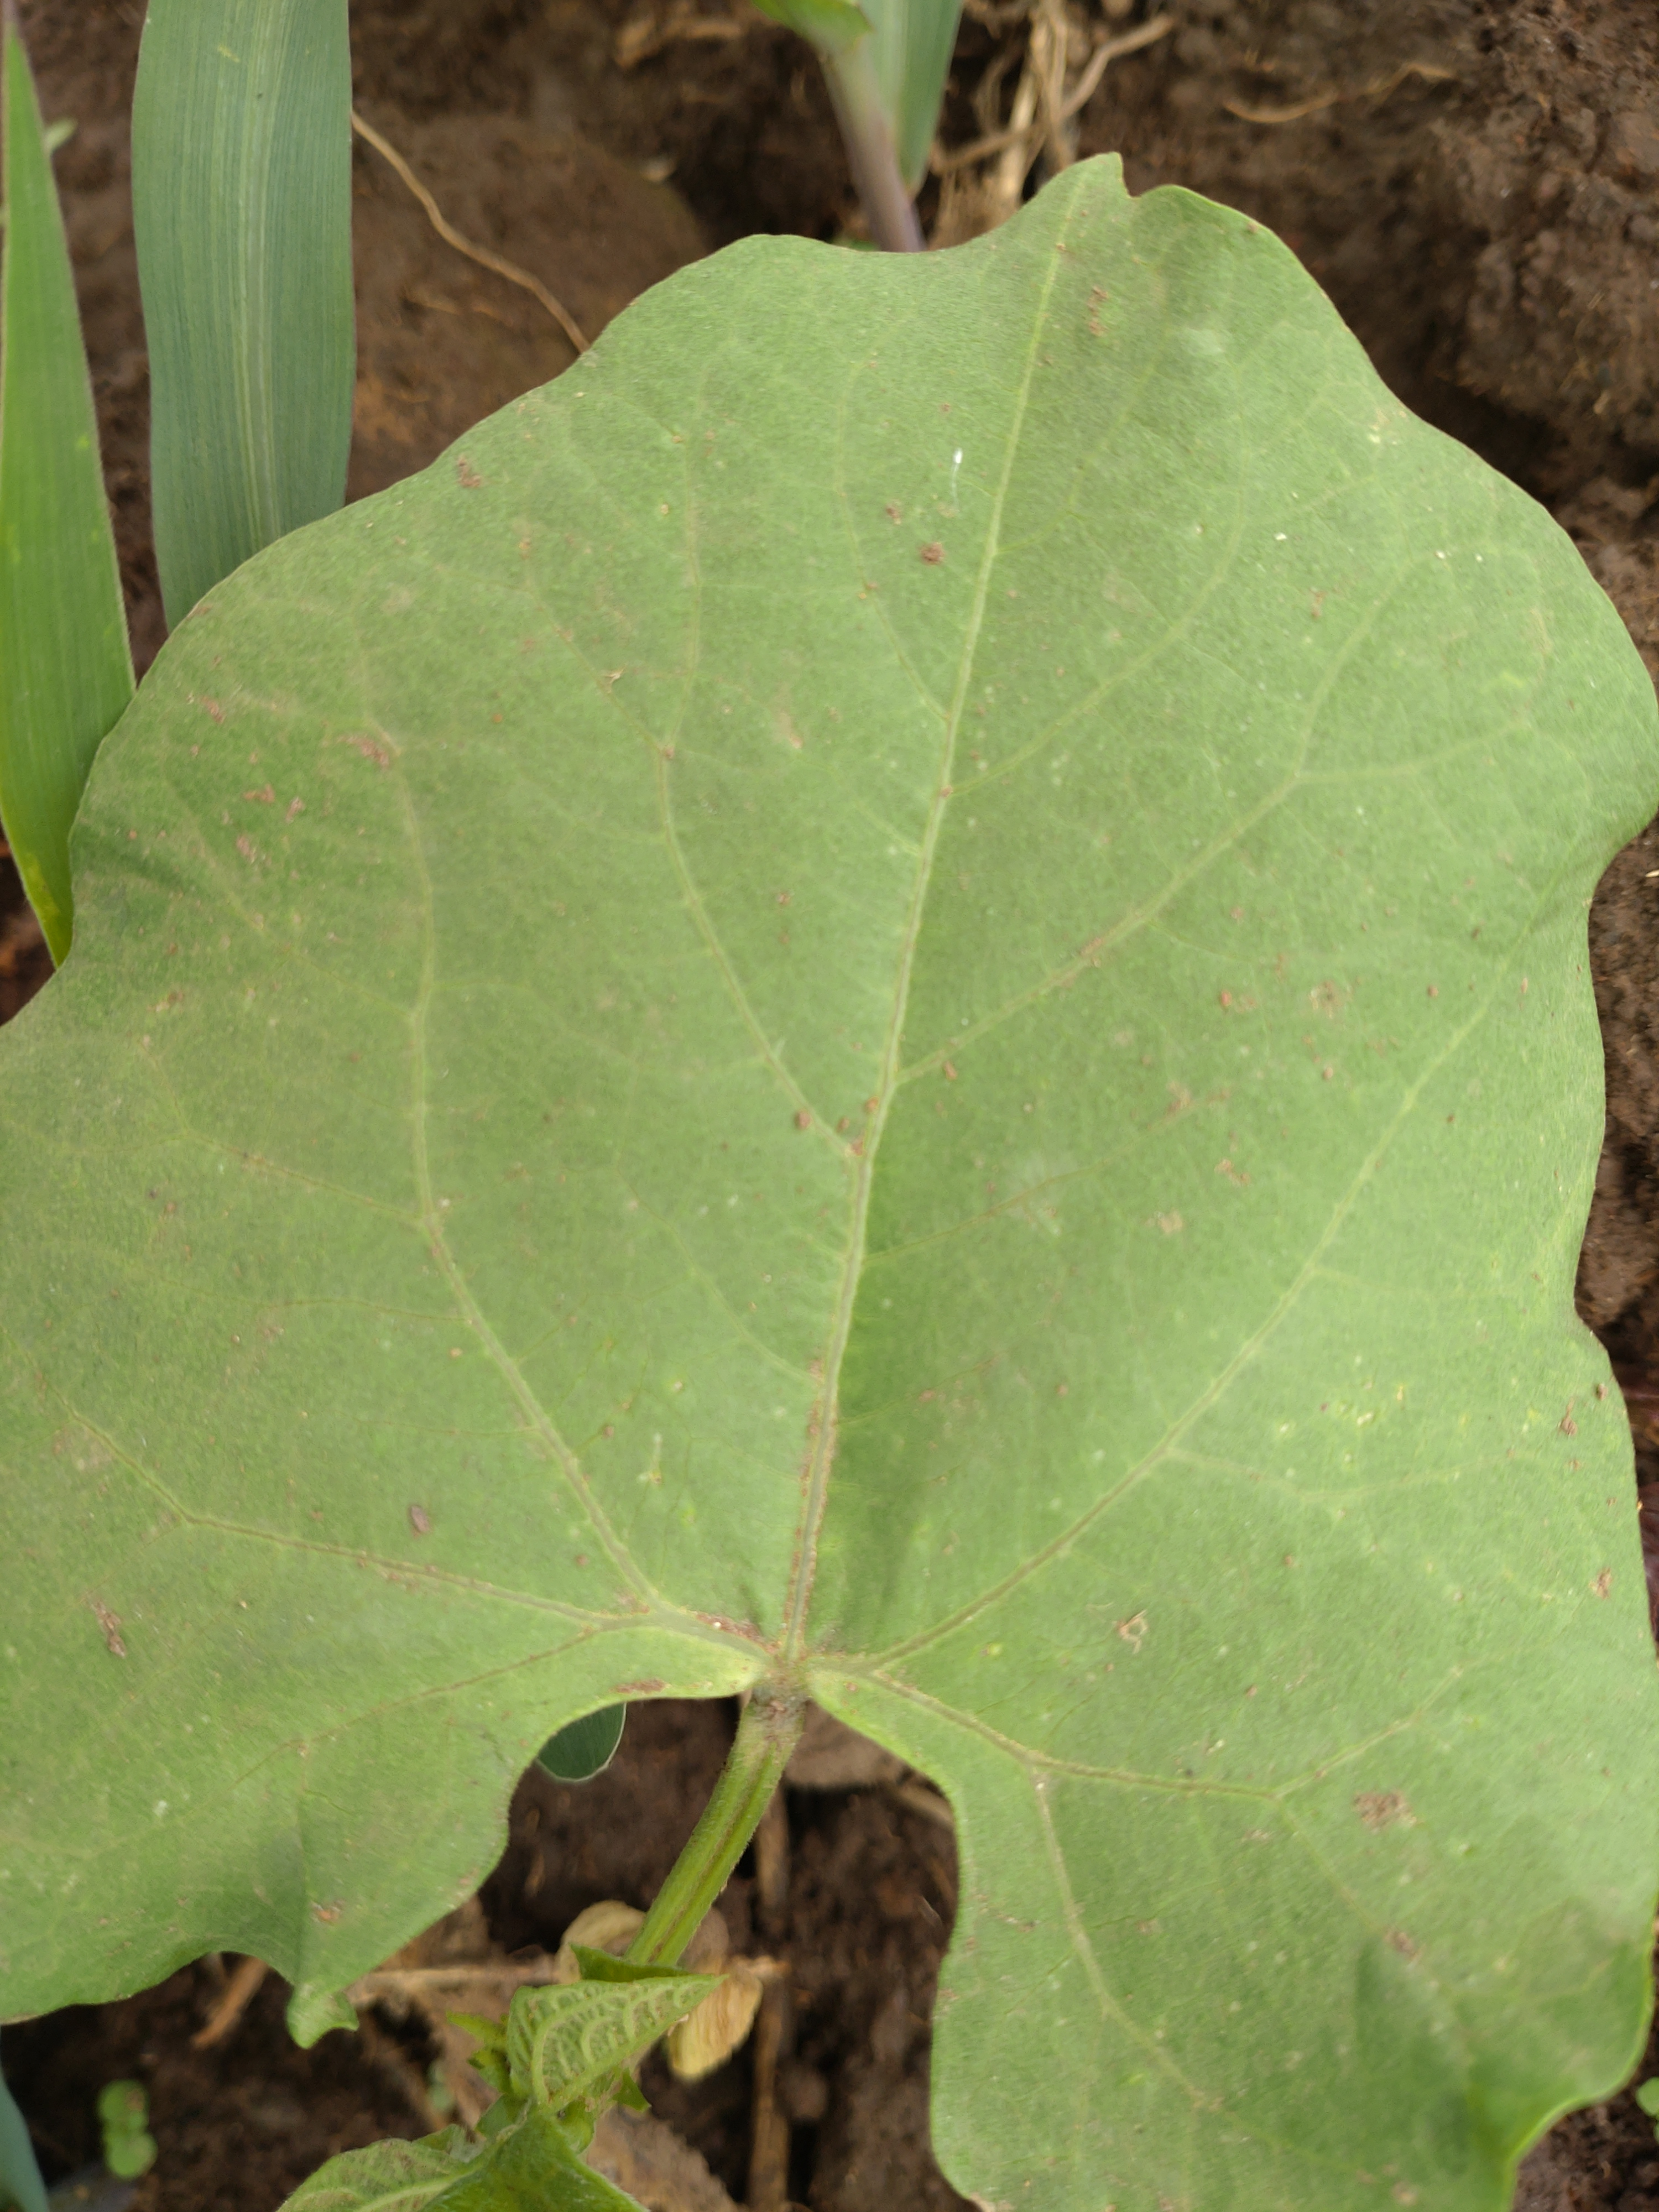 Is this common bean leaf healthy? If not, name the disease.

healthy
